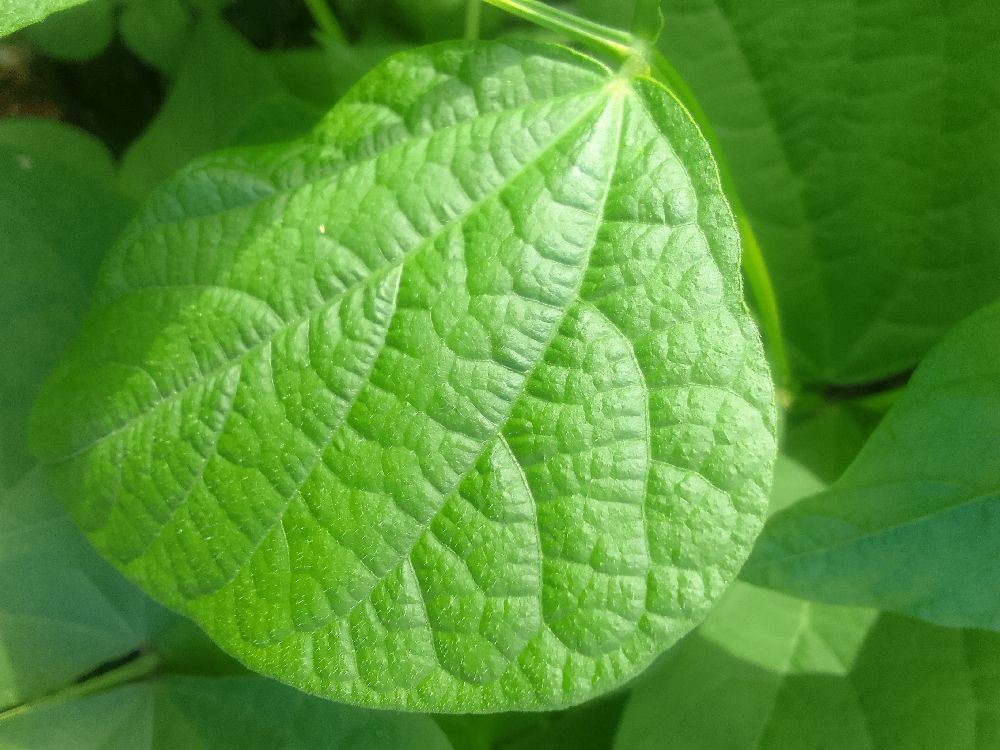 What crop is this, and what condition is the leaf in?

common bean, healthy
